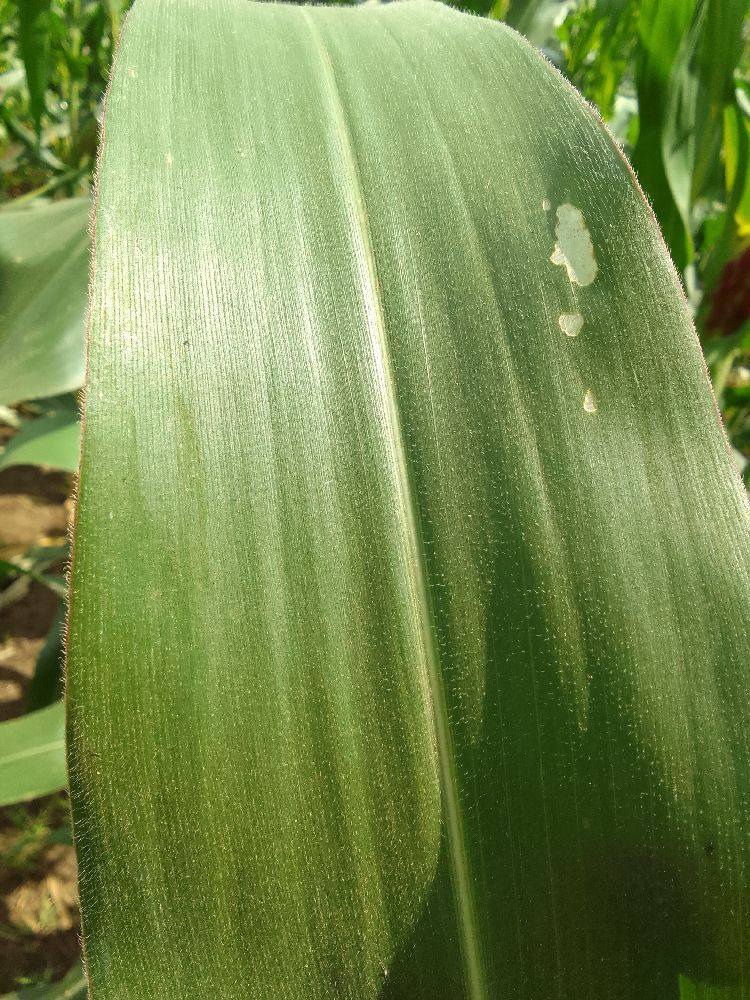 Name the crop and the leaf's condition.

maize, healthy
